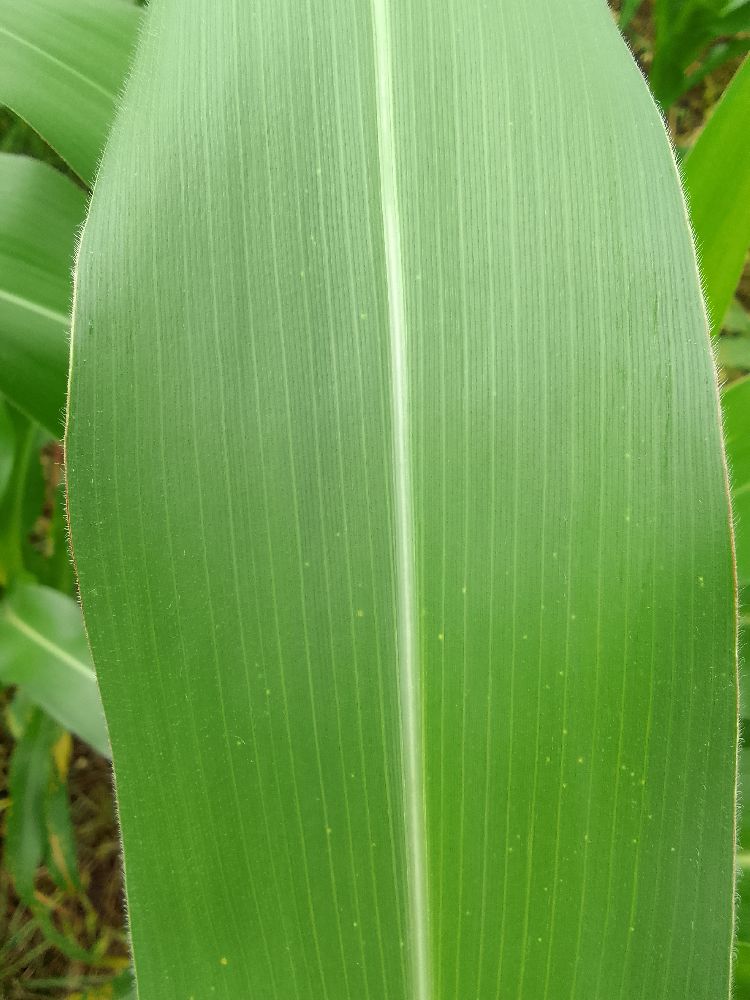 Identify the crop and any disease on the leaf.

maize, healthy
